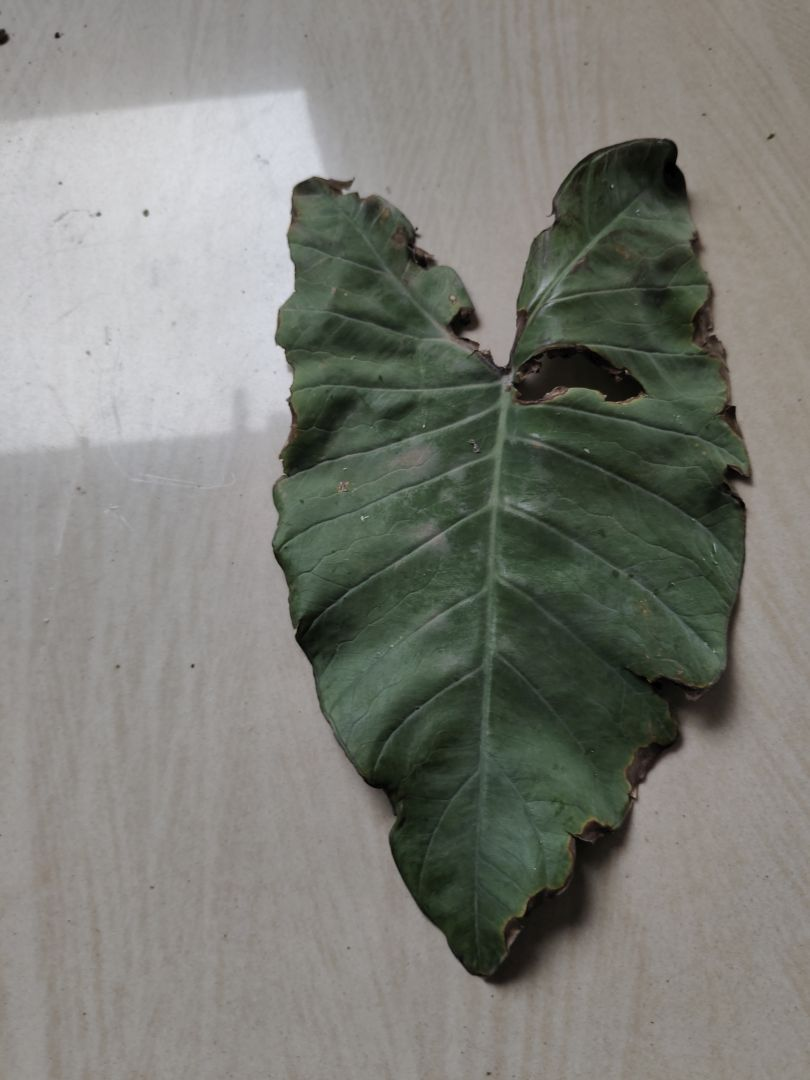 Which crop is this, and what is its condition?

taro, leaf blight
